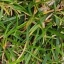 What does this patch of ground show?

grass
